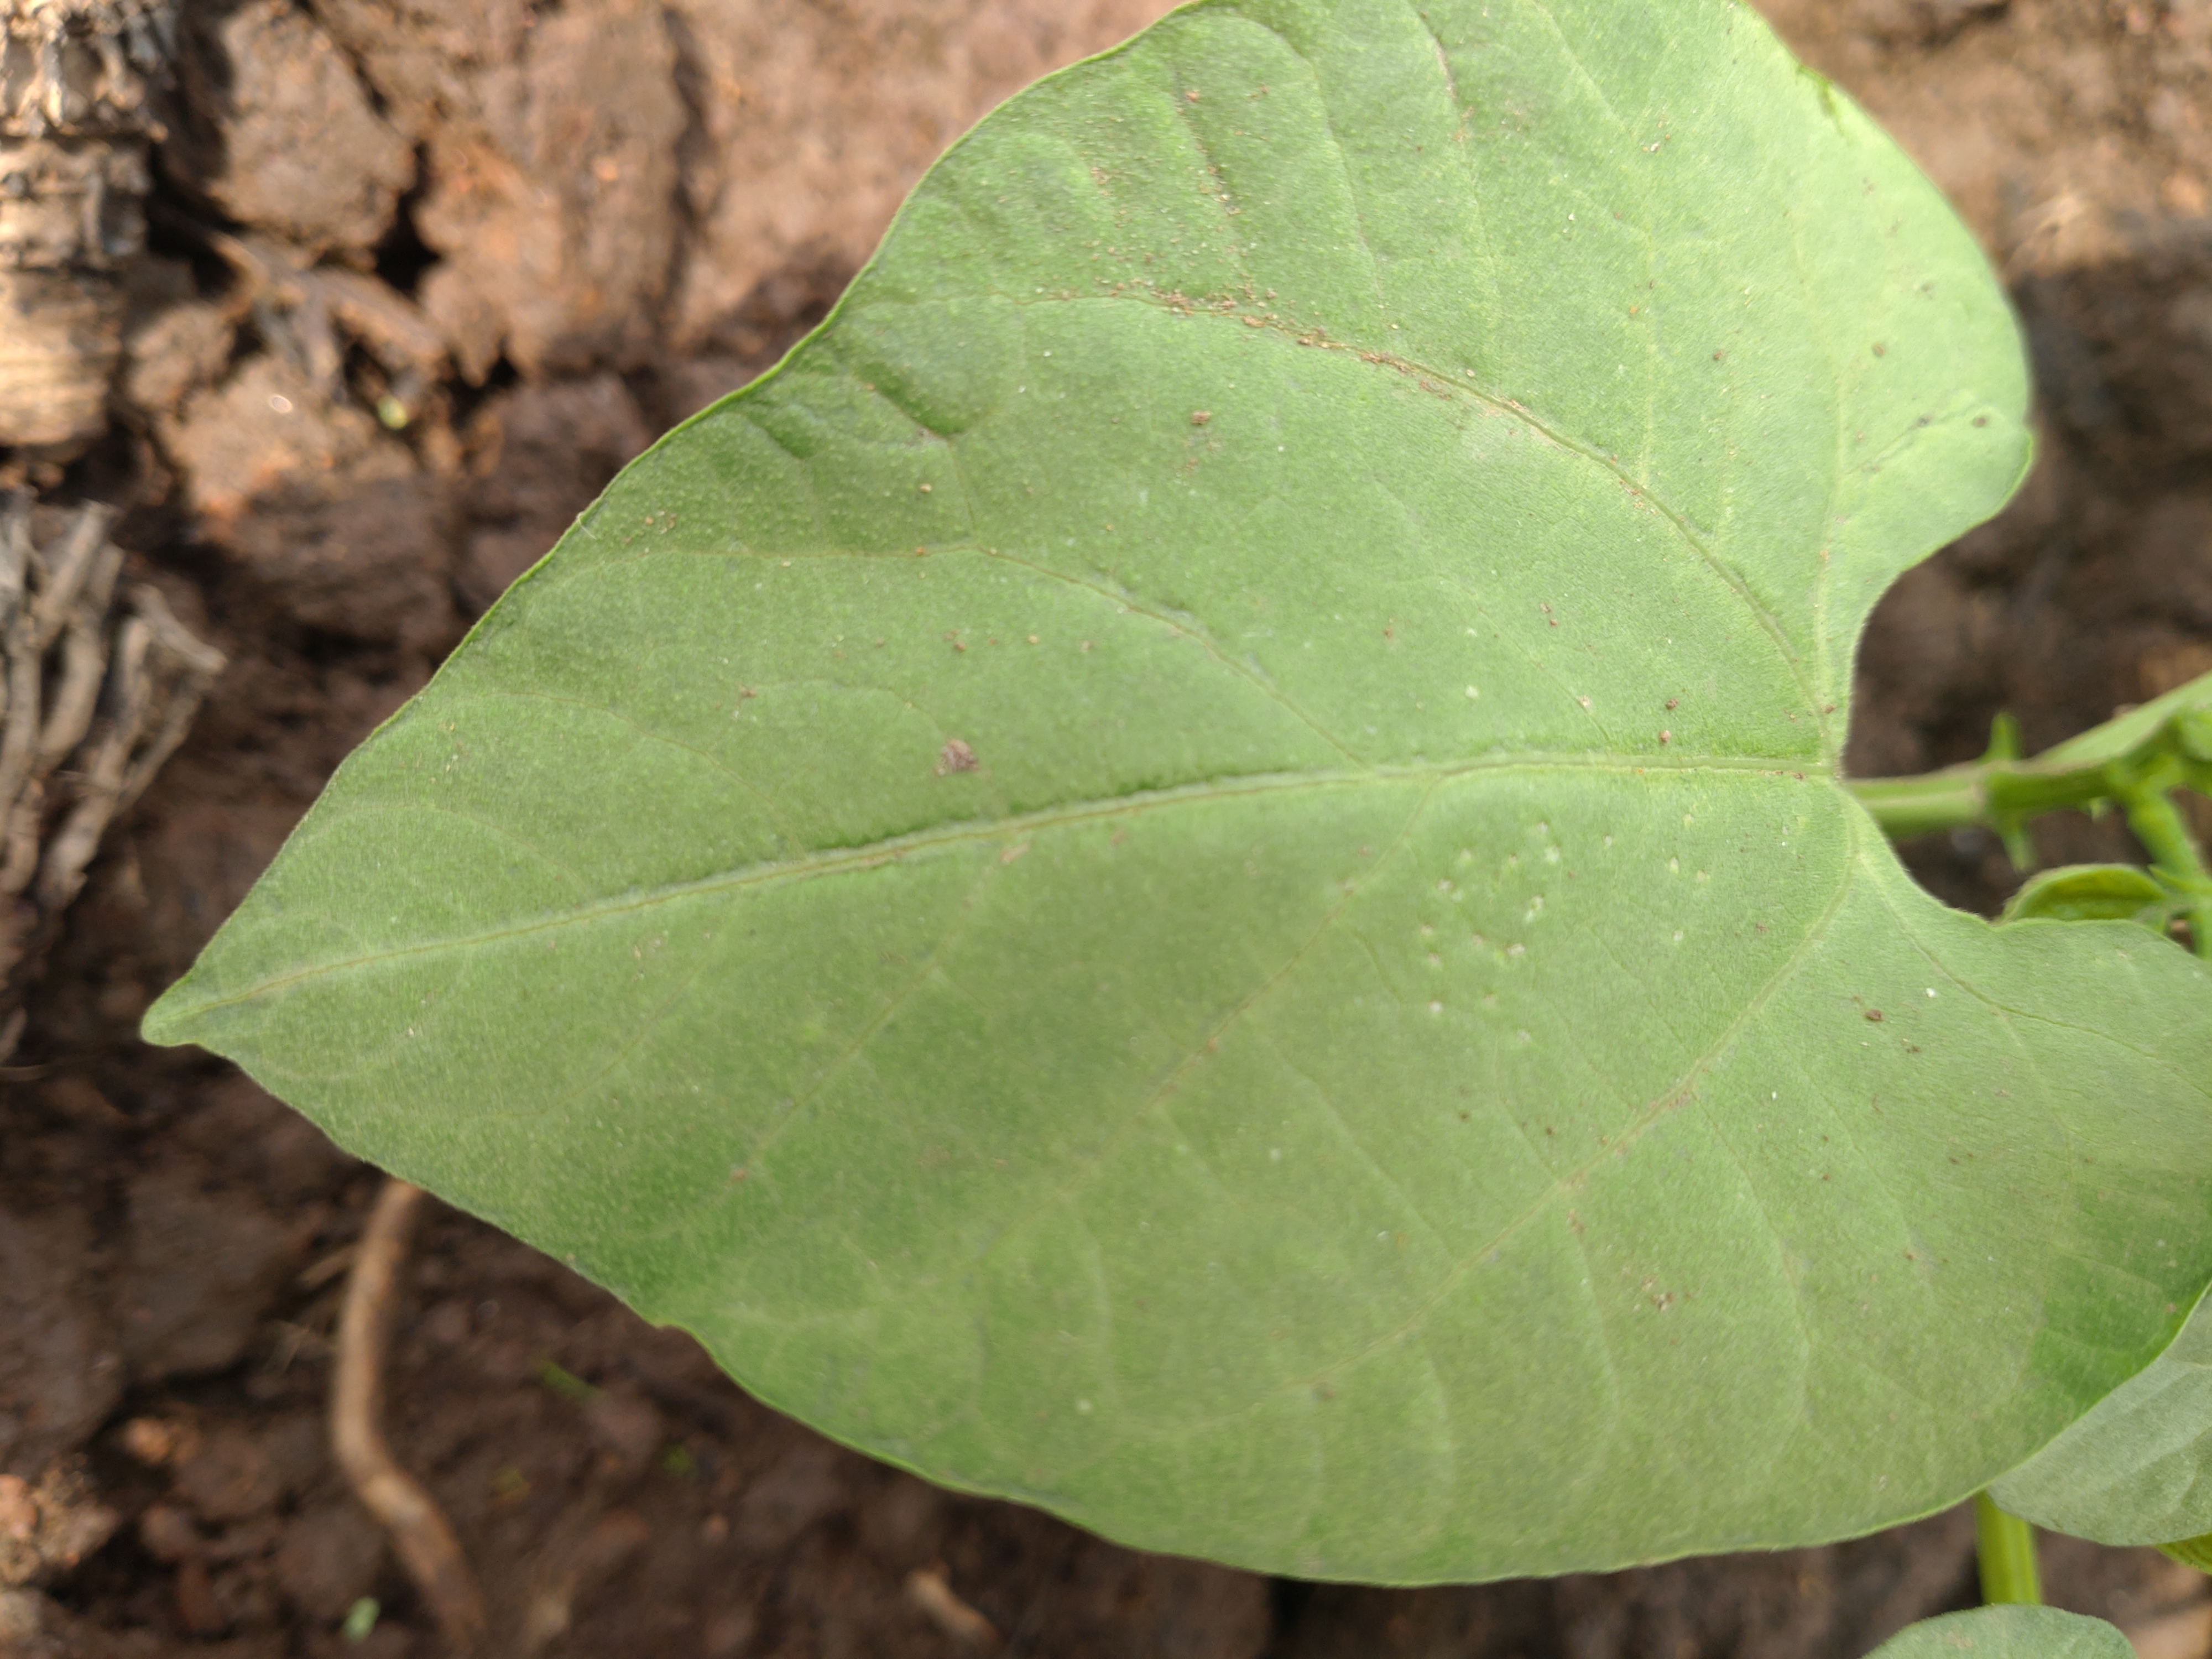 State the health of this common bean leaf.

healthy
